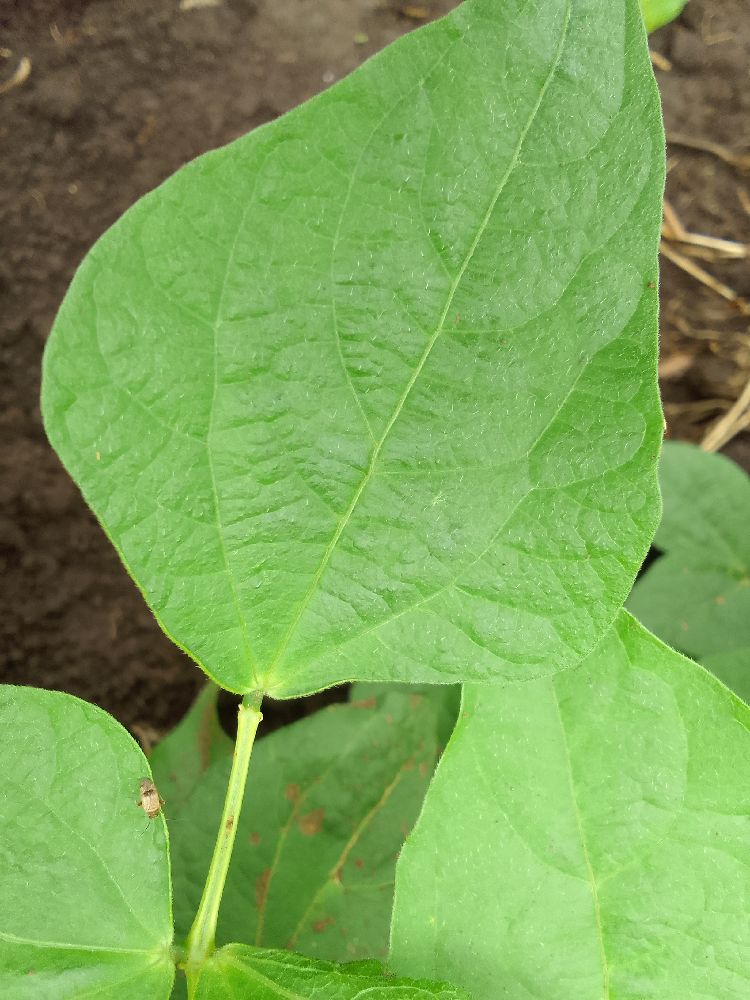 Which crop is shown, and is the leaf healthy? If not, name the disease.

common bean, healthy
